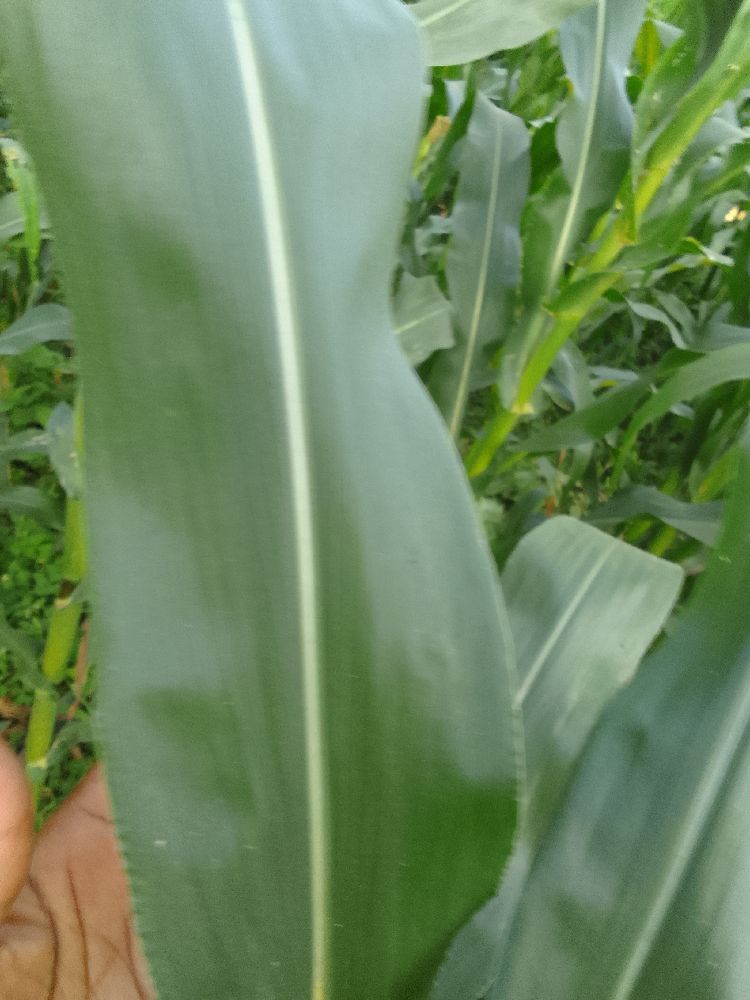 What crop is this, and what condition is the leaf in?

maize, healthy
